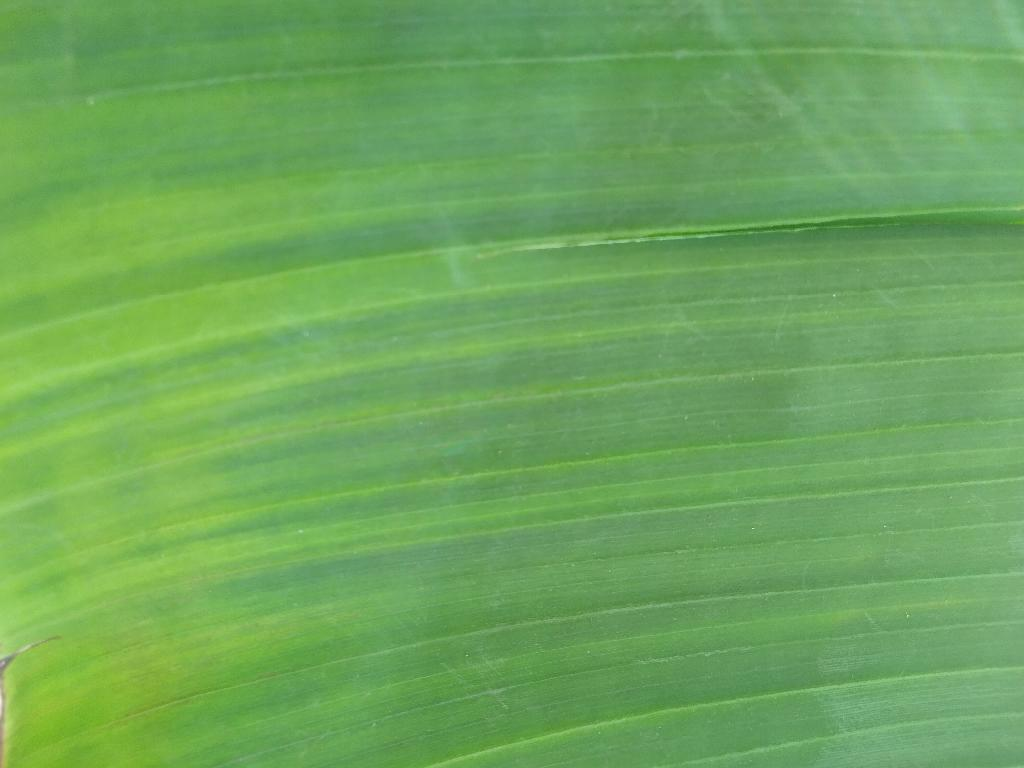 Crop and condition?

banana, healthy
